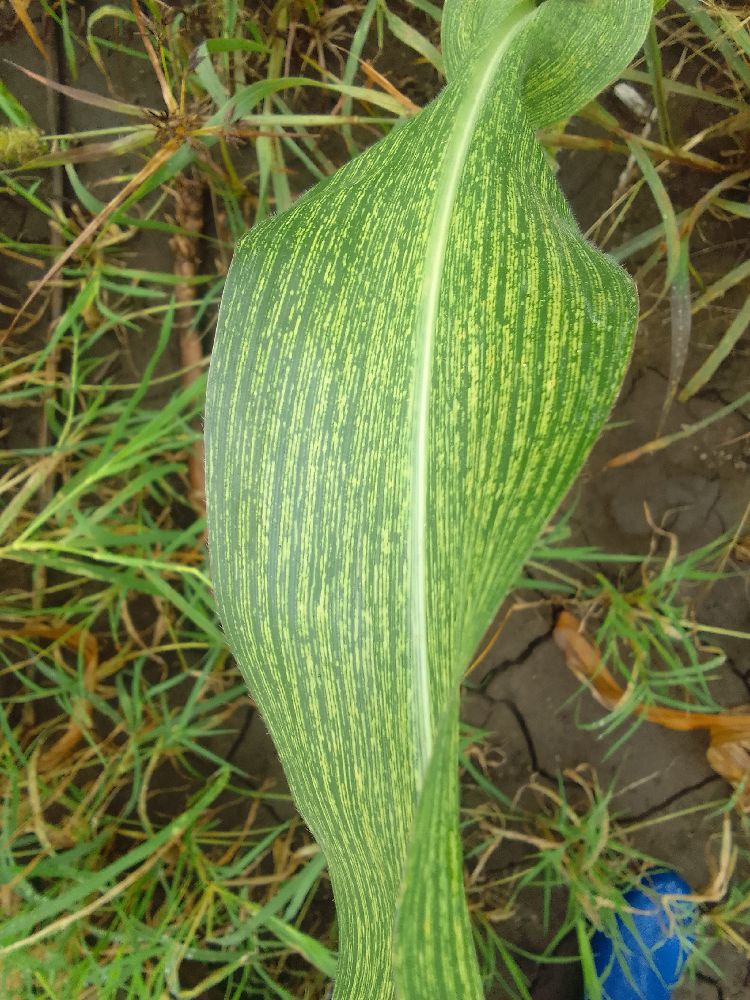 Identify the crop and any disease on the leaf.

maize, maize streak virus
